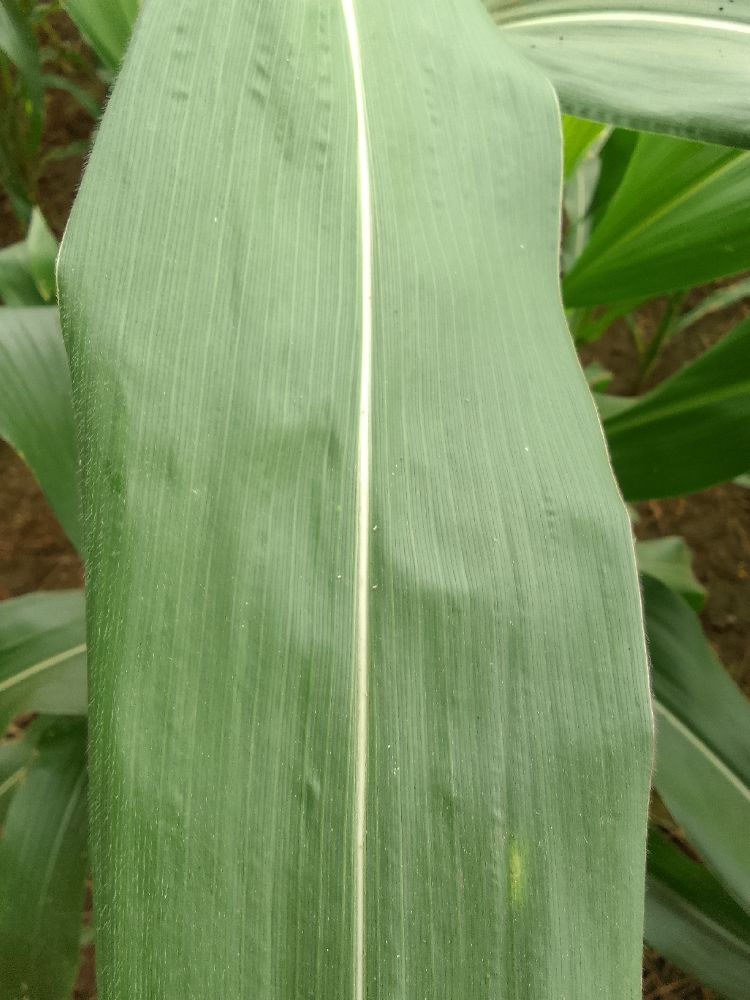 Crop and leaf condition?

maize, healthy
